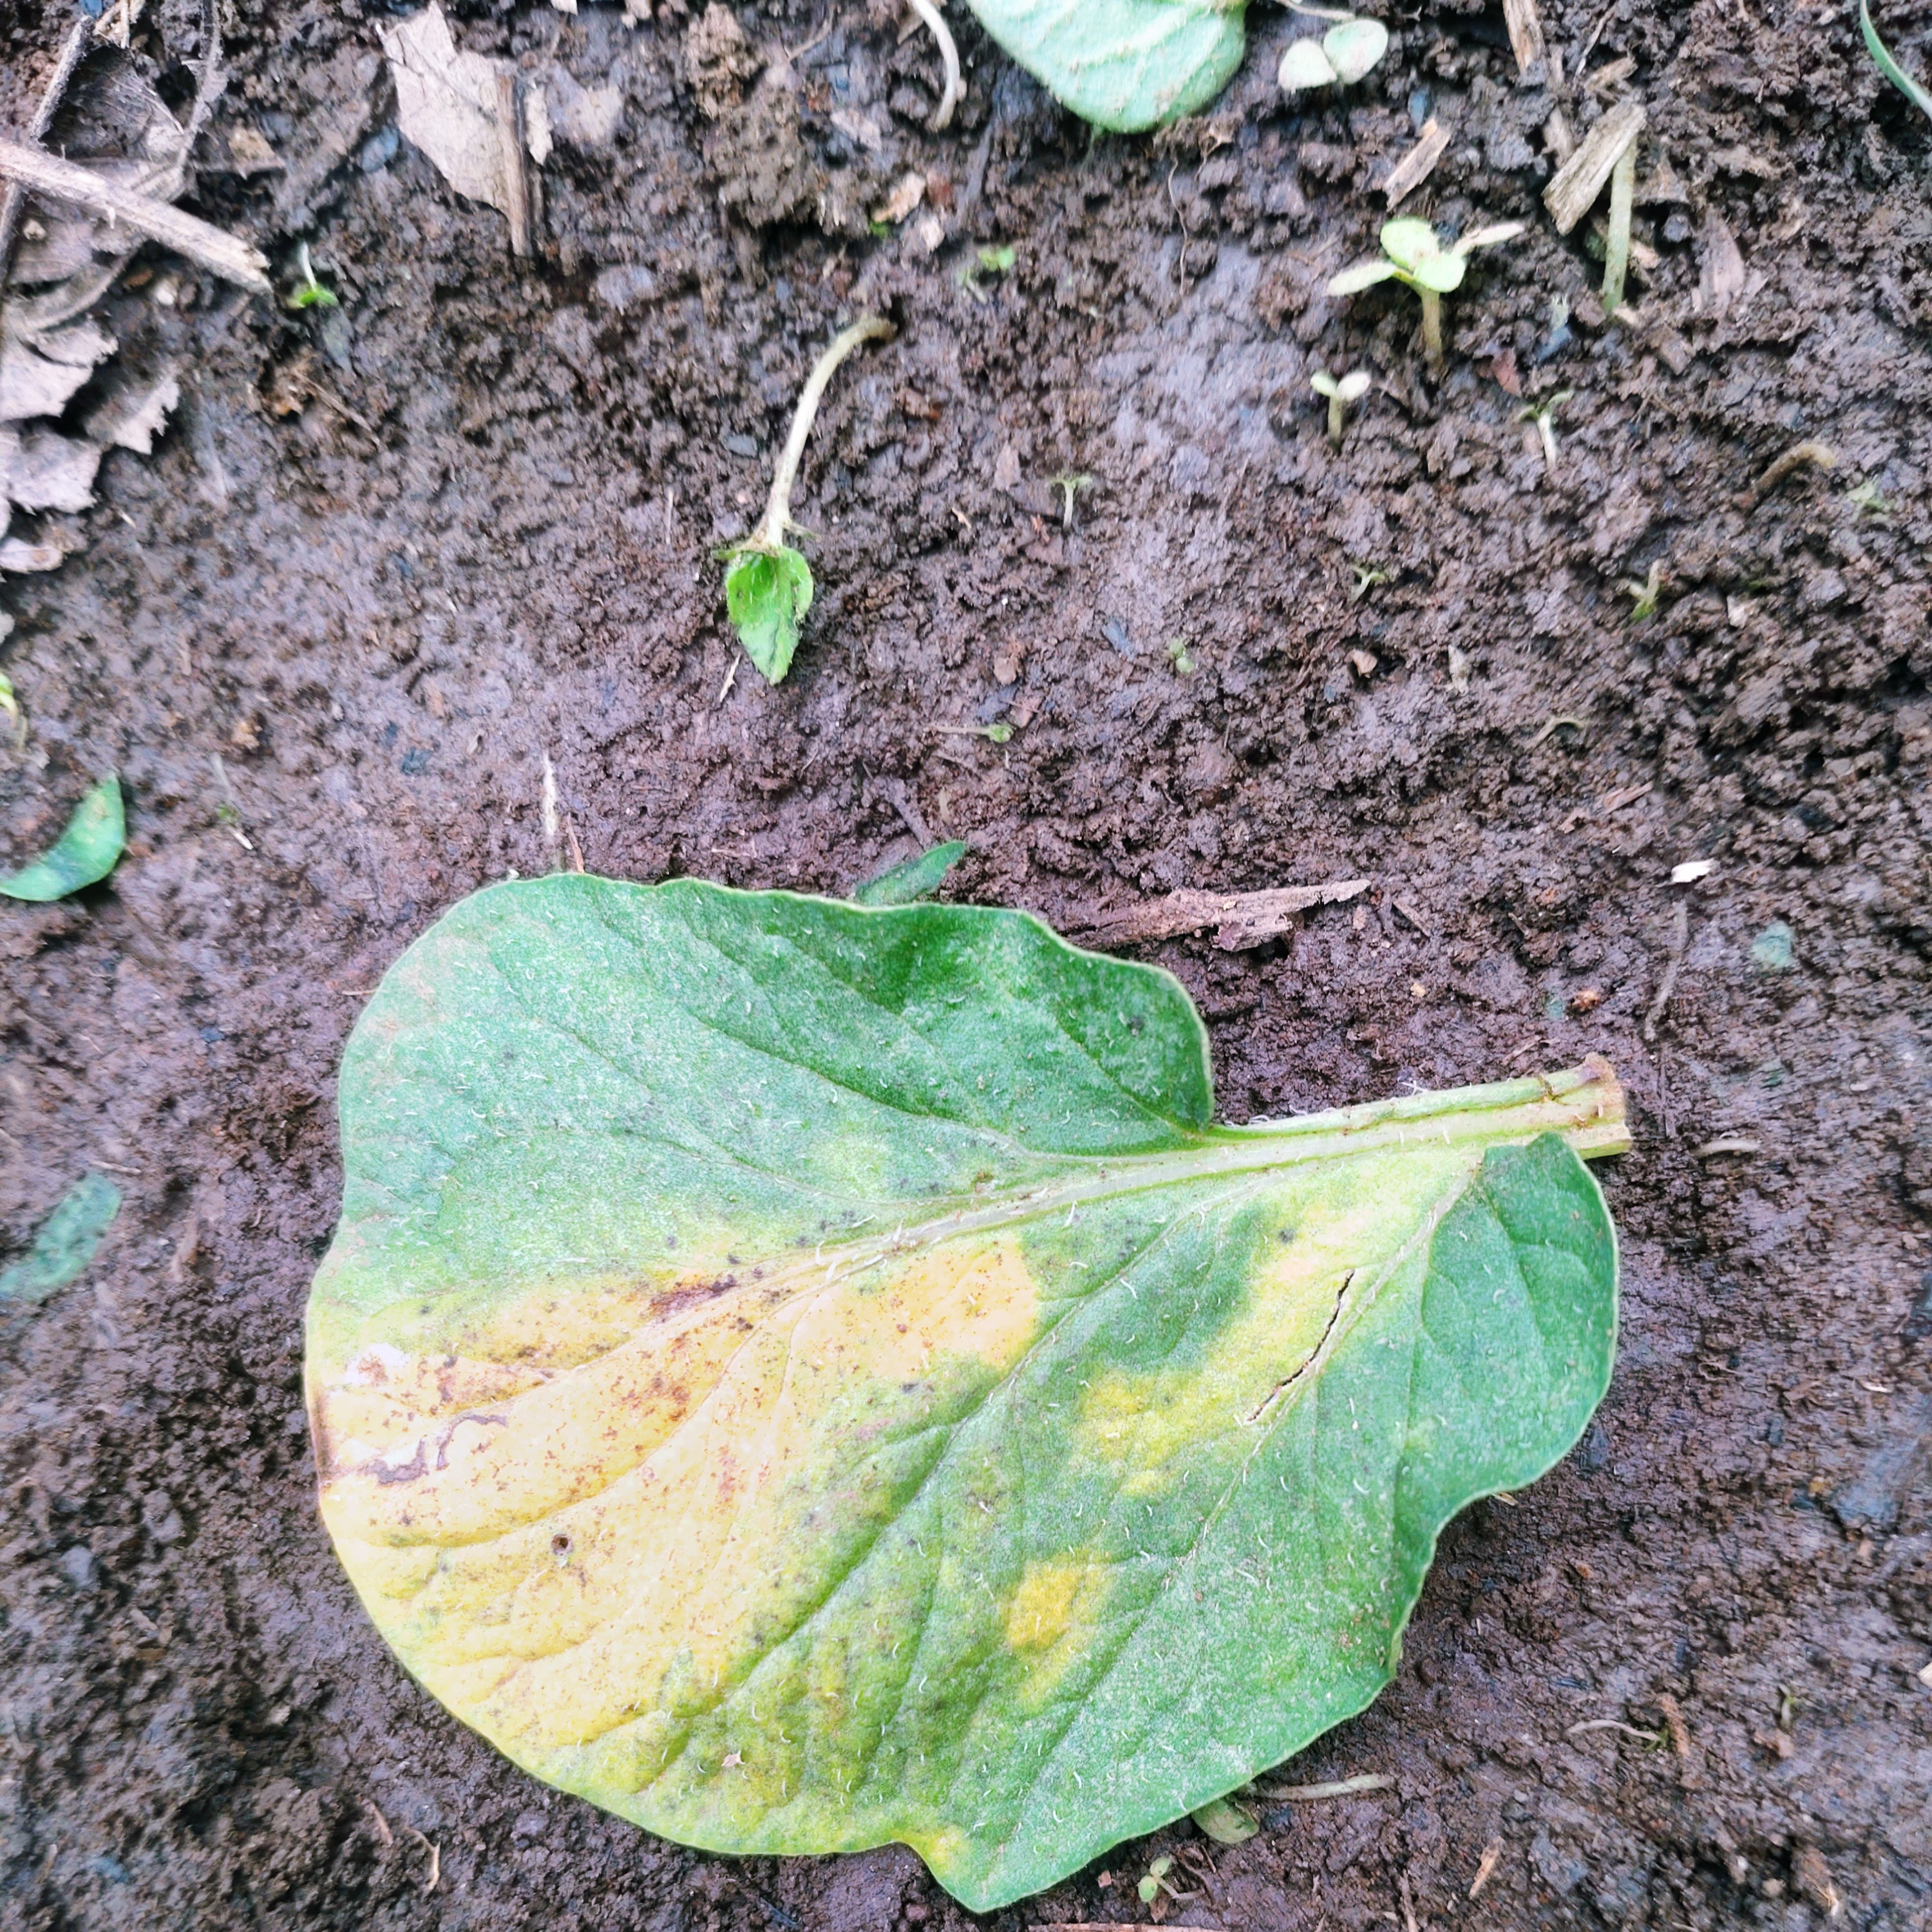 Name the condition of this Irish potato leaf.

late blight
